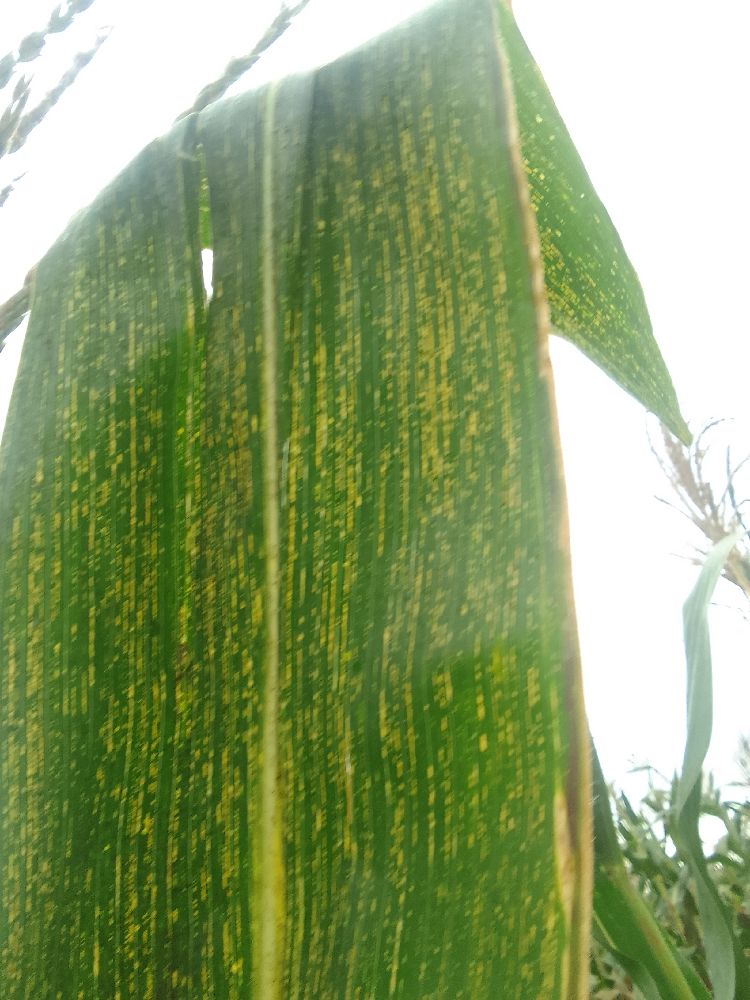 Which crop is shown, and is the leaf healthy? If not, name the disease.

maize, maize streak virus
